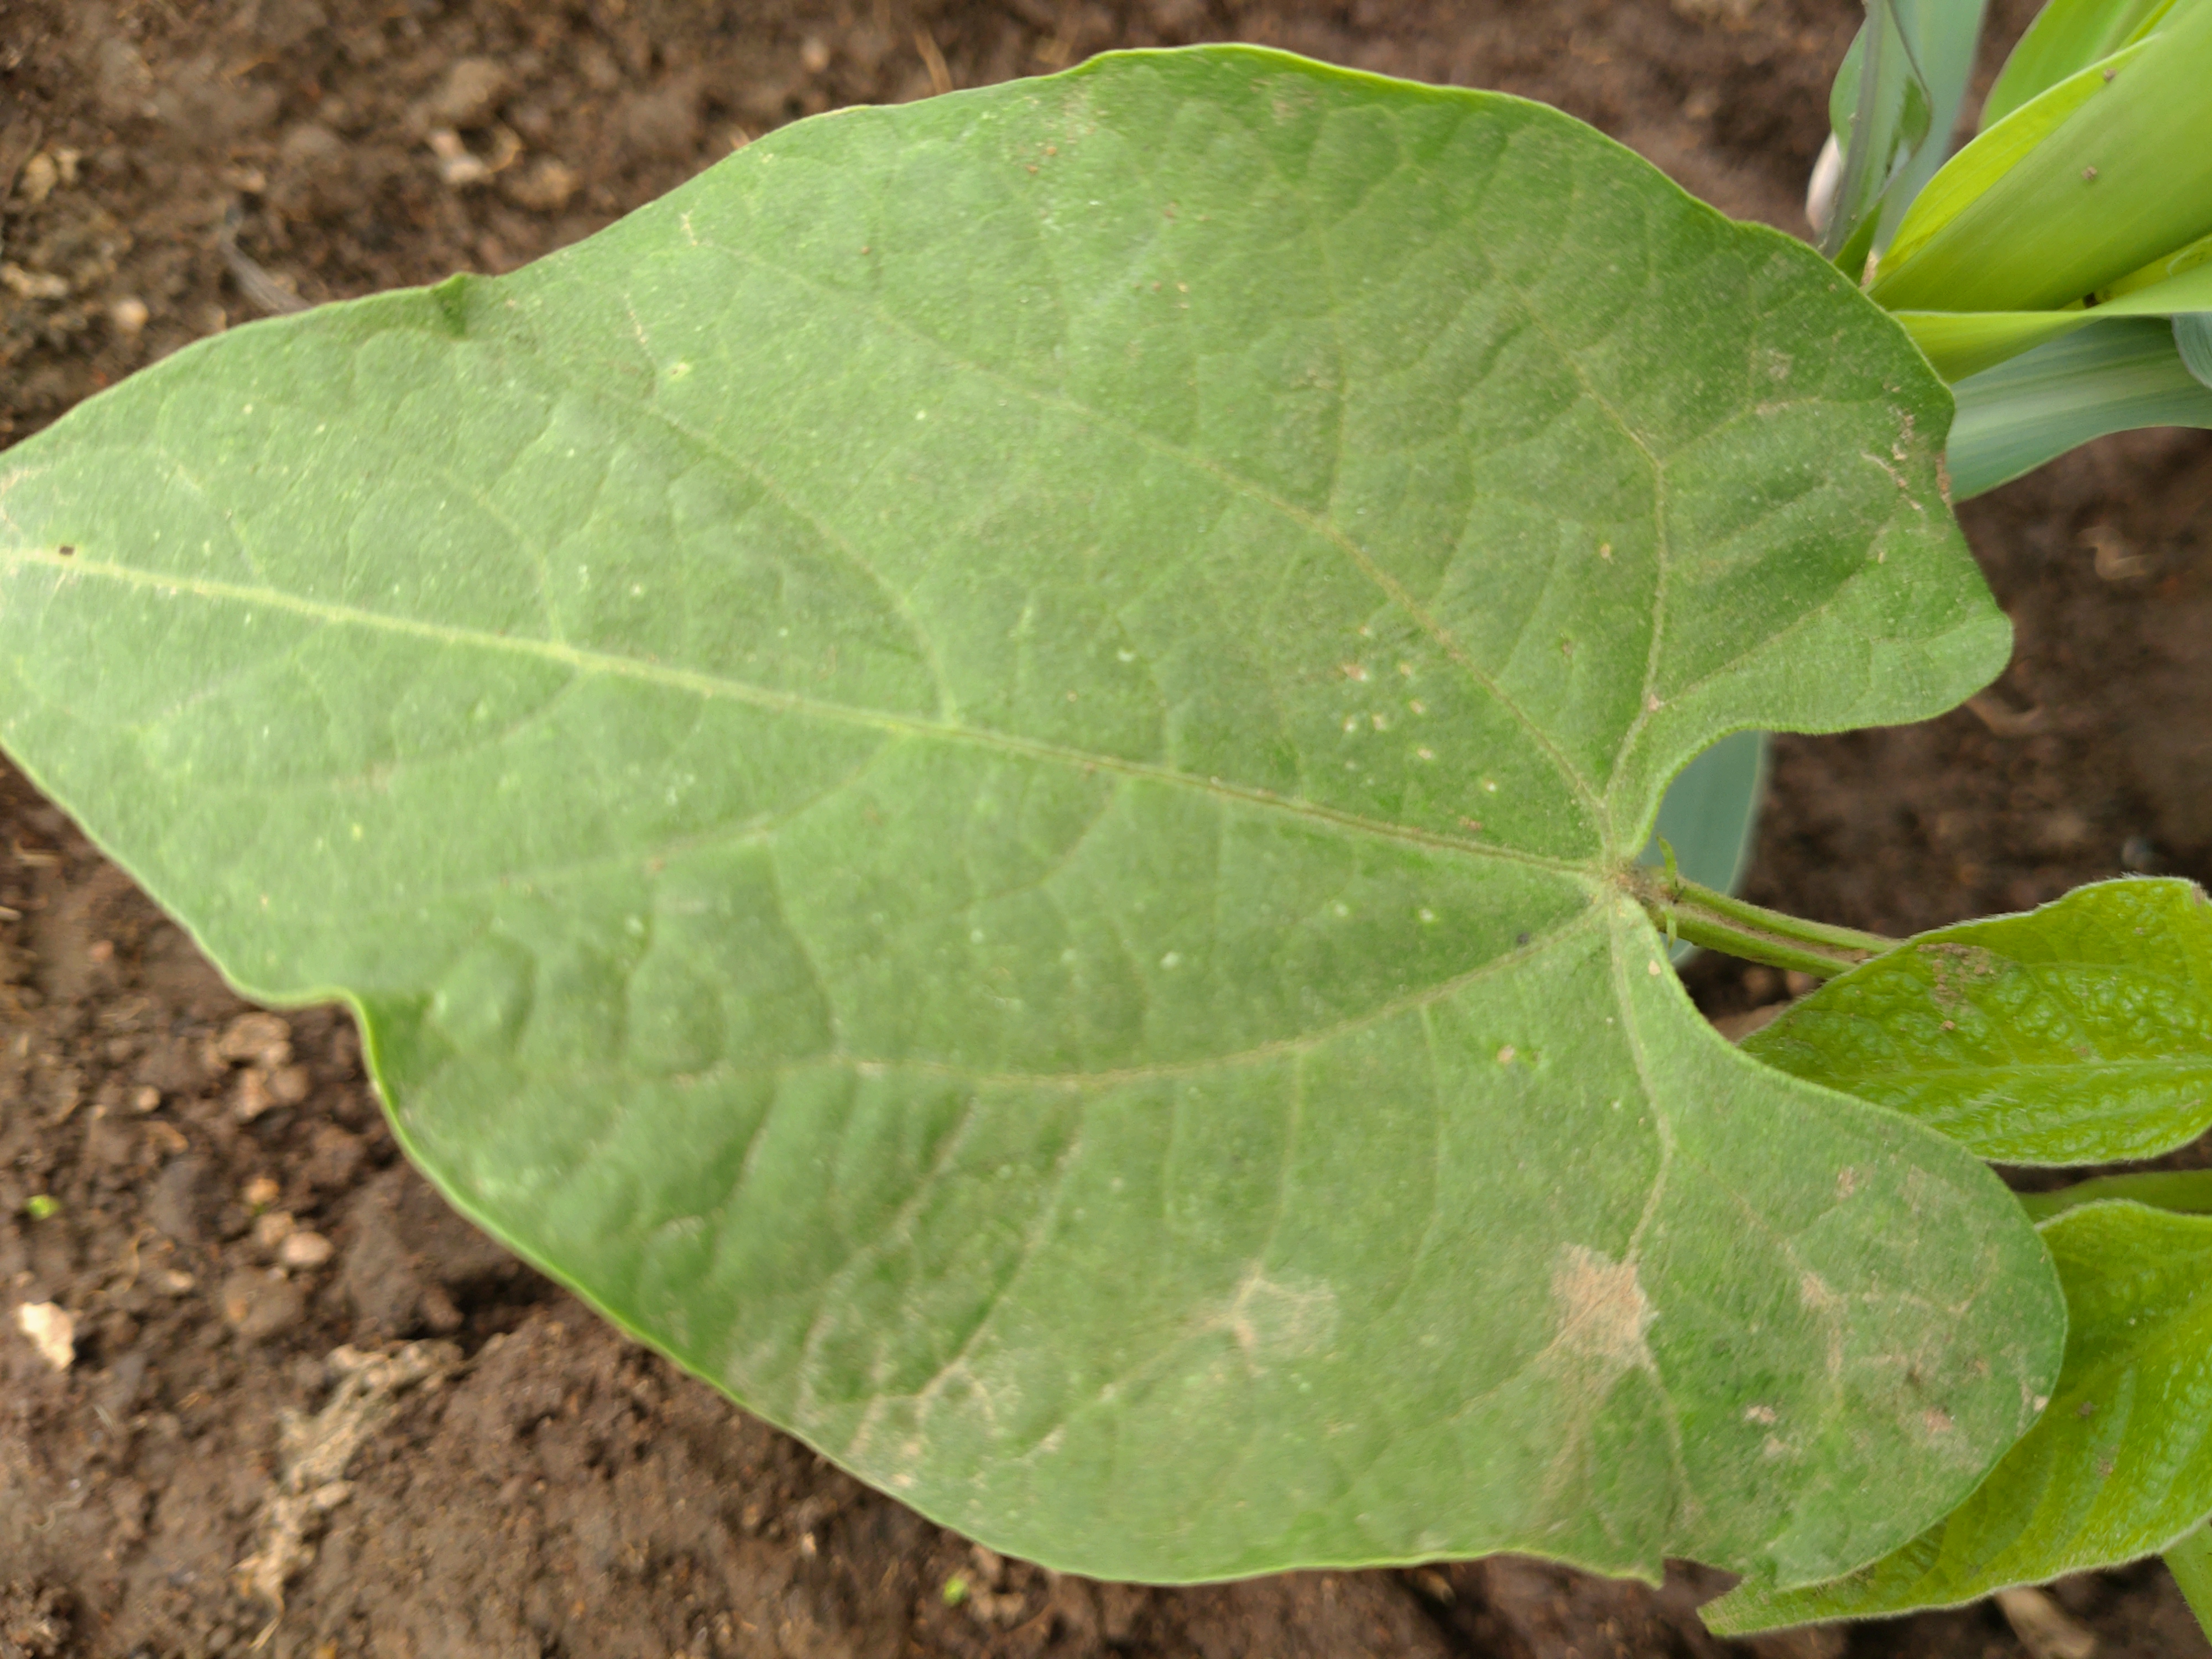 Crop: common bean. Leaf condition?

healthy
